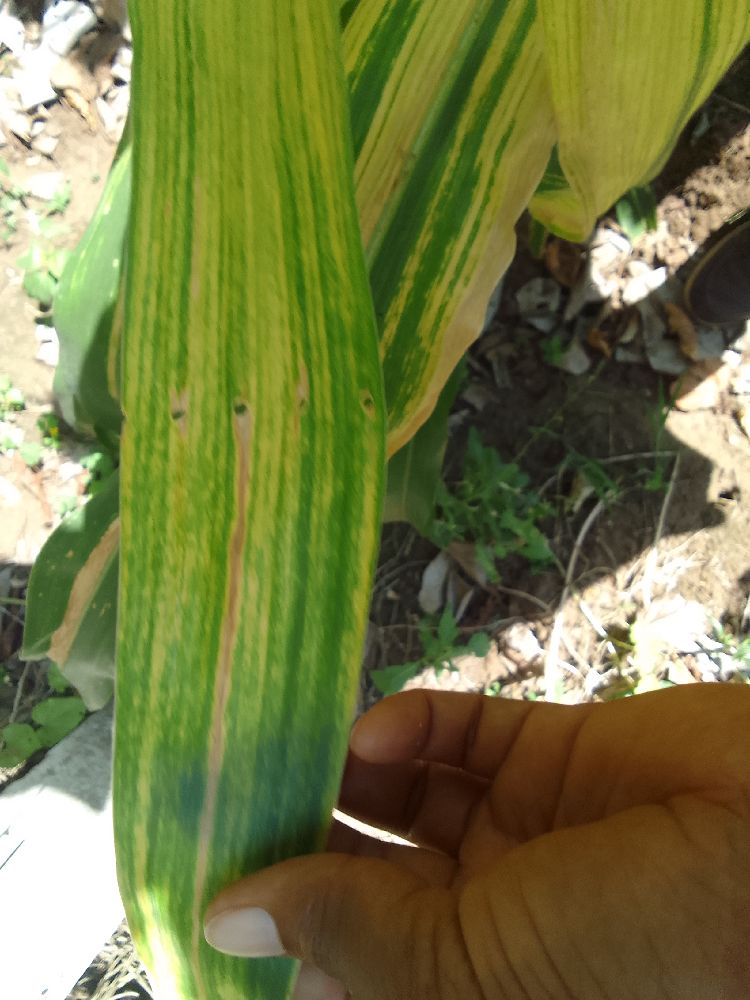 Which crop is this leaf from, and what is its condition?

maize, maize lethal necrosis
